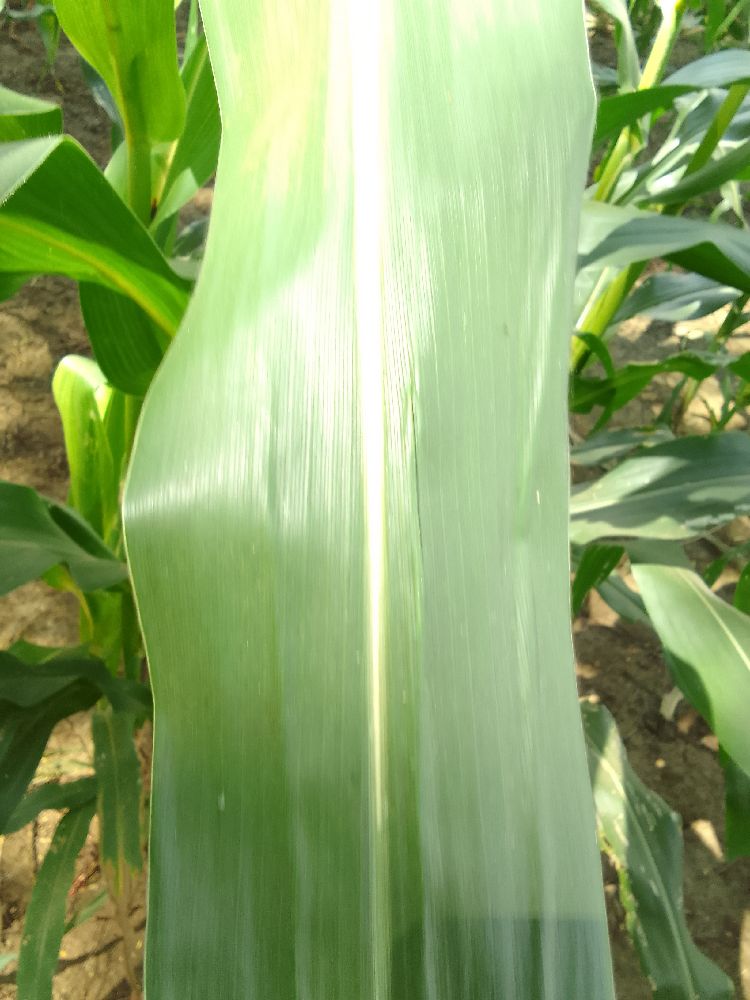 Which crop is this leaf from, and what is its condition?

maize, healthy
